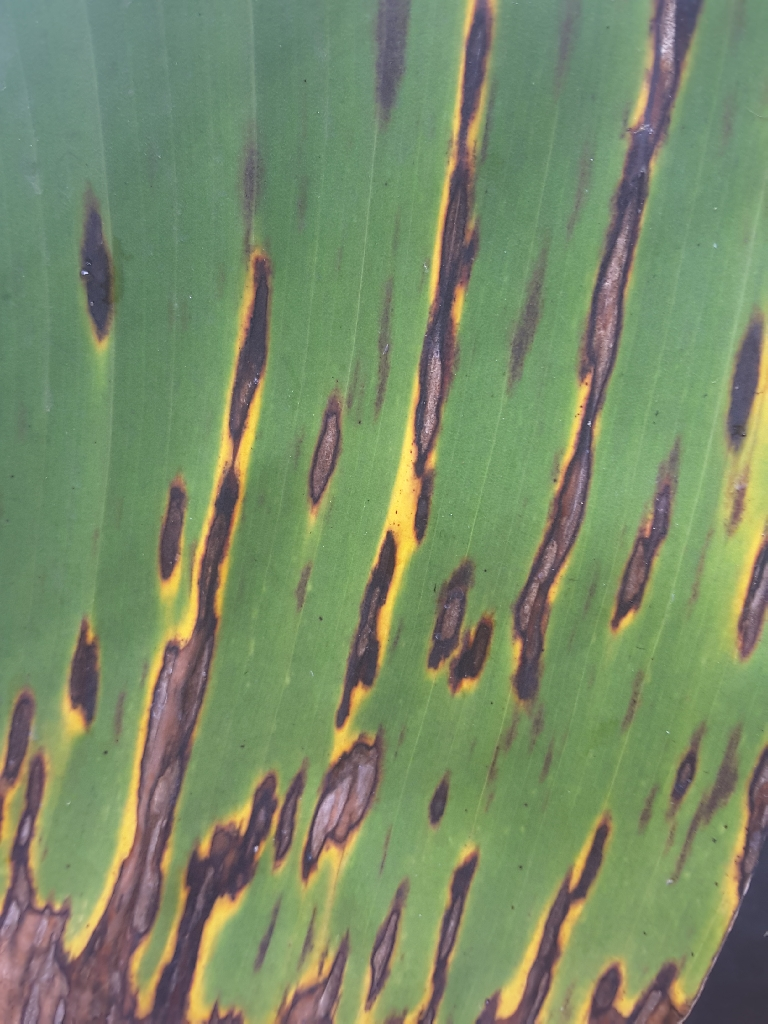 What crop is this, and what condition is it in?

banana, black sigatoka
